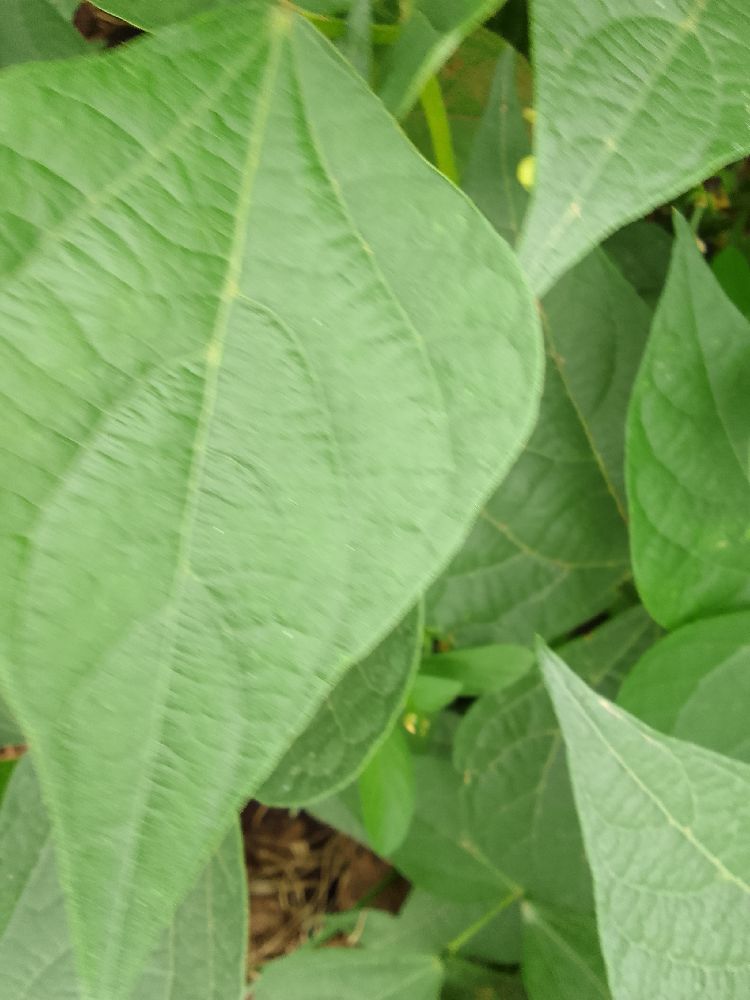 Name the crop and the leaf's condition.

common bean, healthy
